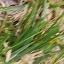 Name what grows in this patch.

grass
